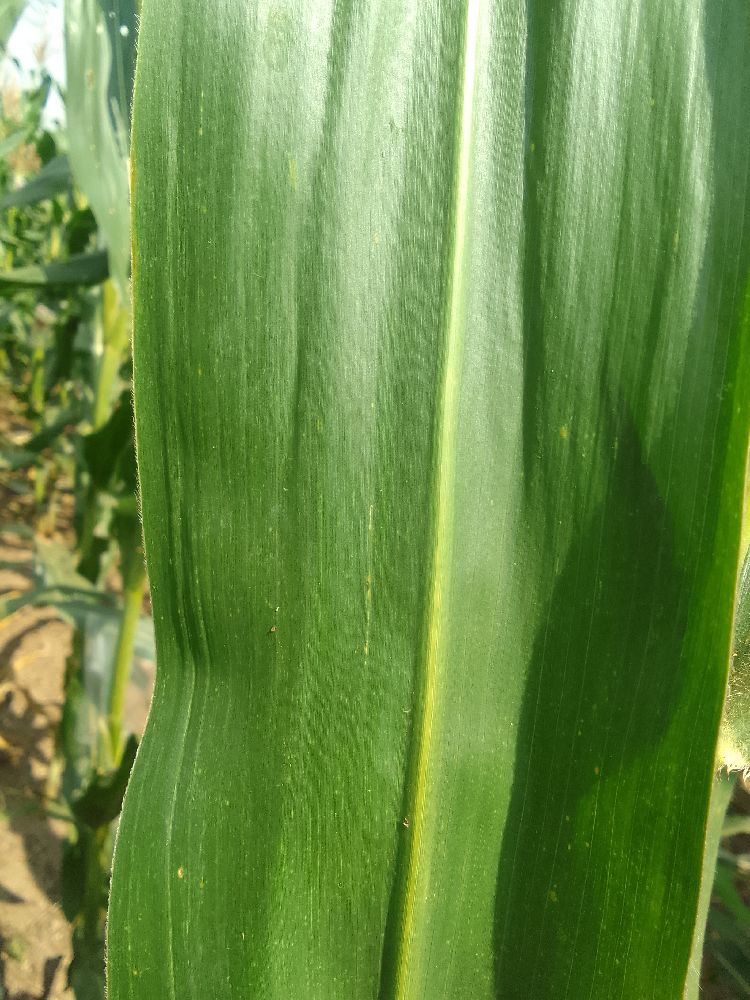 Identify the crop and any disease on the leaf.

maize, healthy
